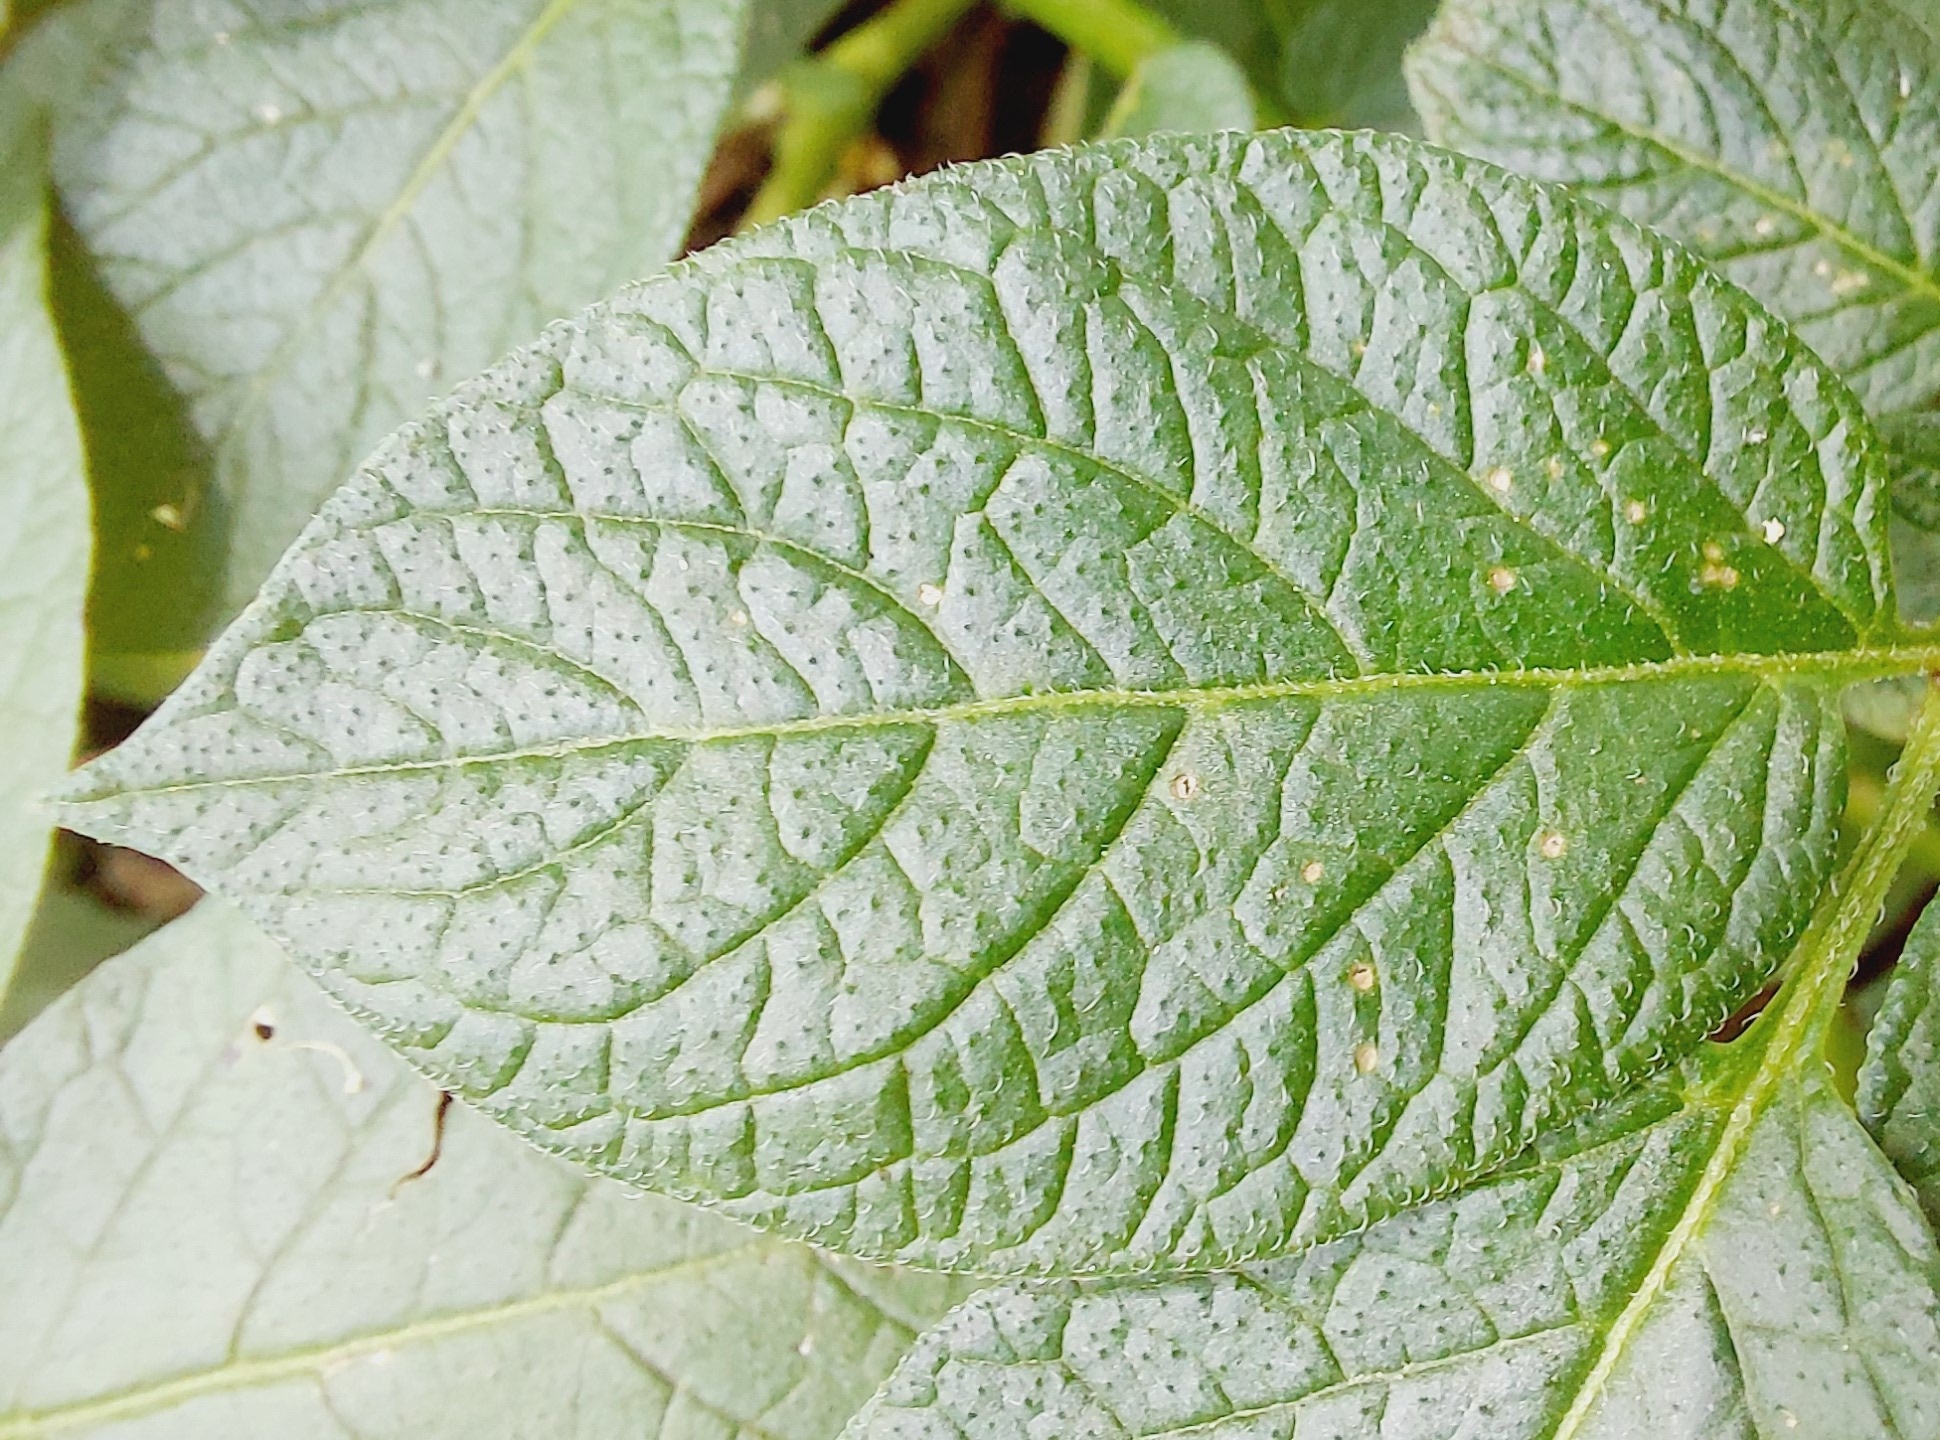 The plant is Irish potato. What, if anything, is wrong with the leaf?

healthy
